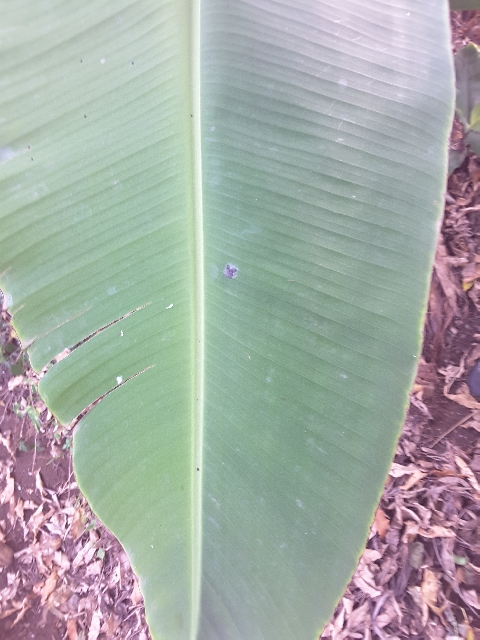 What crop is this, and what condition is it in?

banana, healthy
